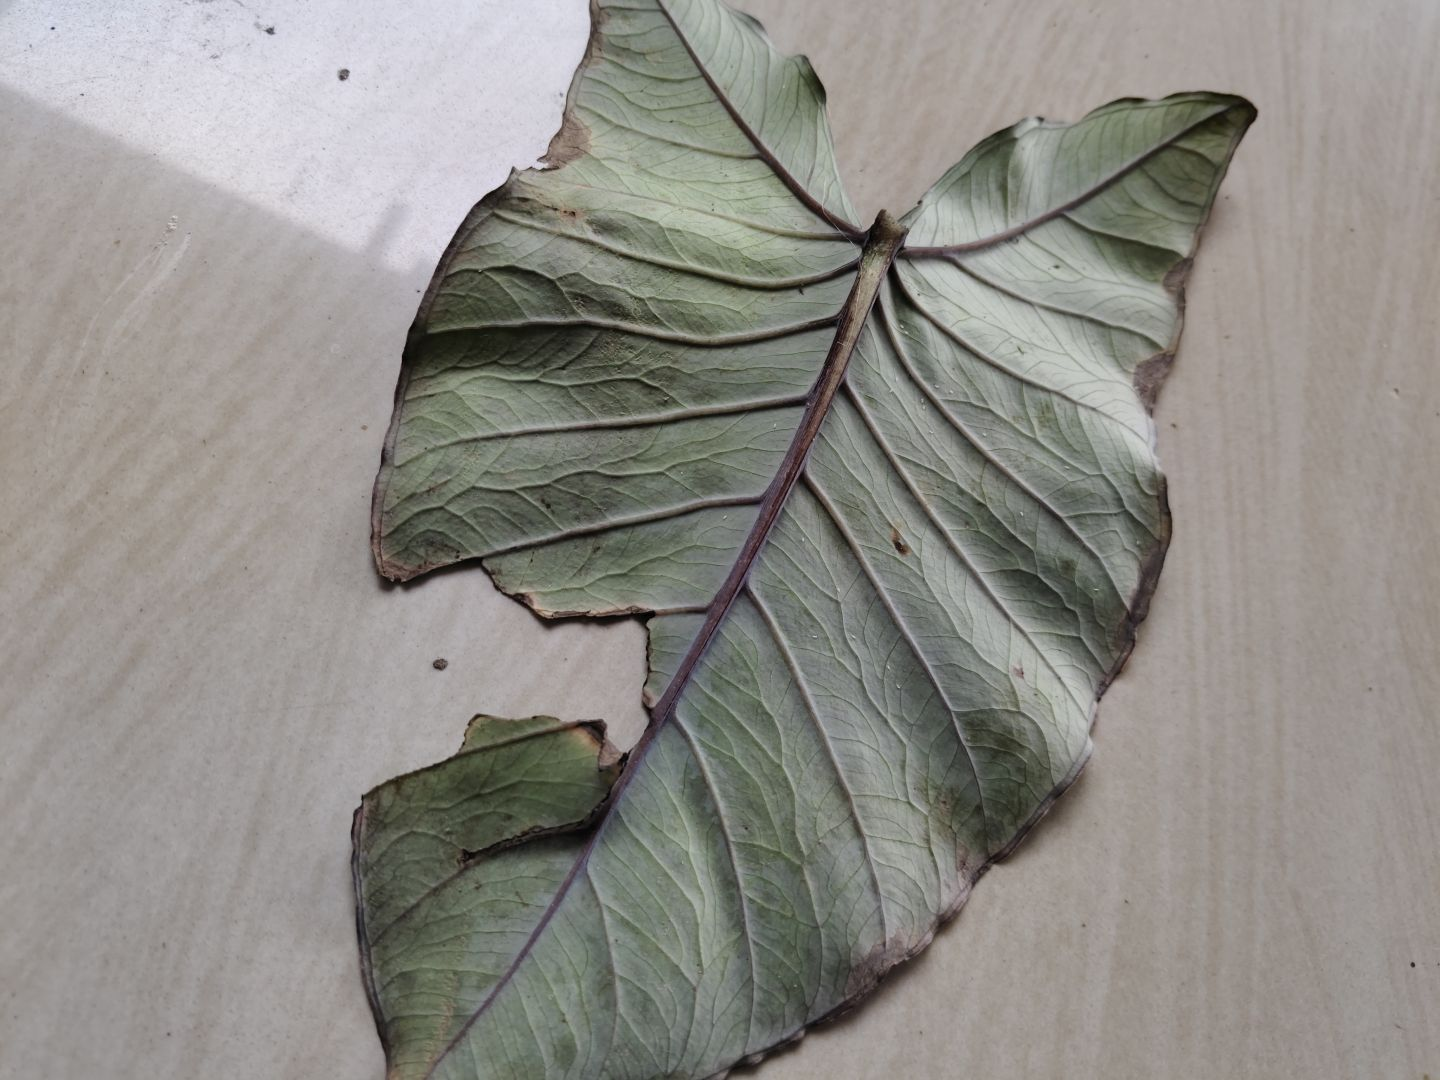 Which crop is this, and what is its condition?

taro, leaf blight
